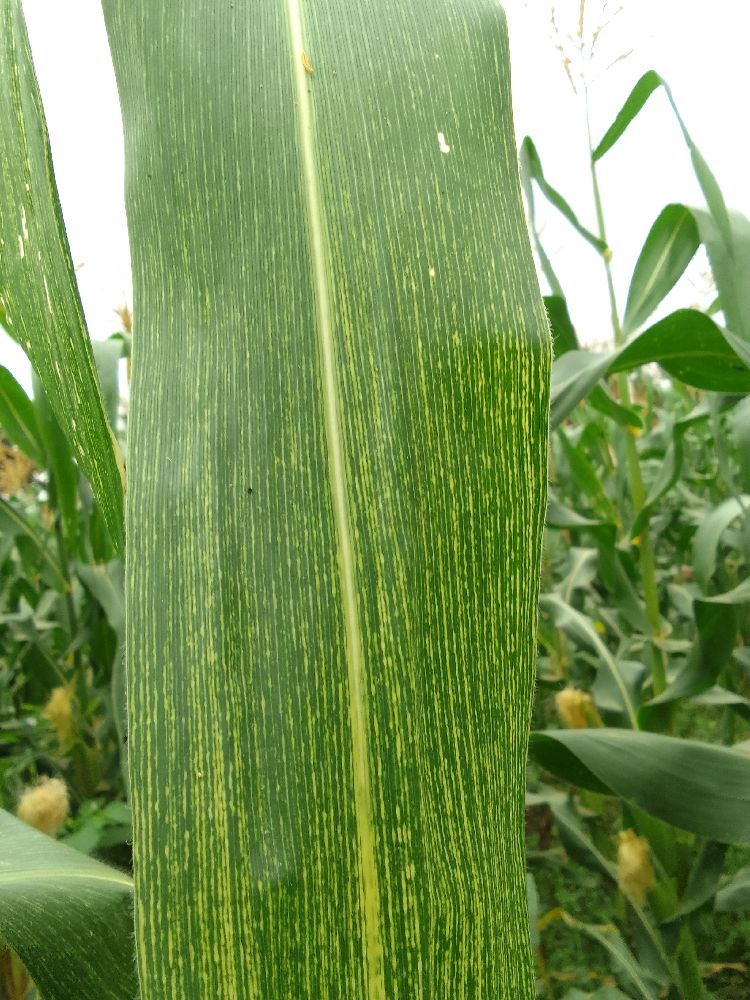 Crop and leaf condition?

maize, maize streak virus
